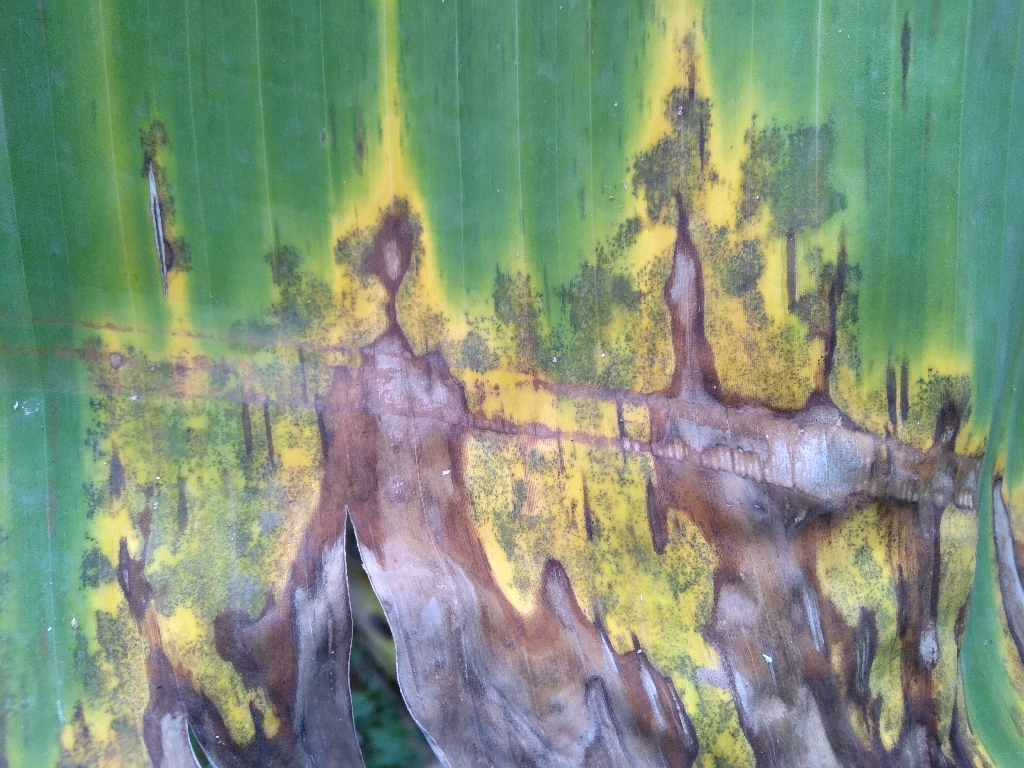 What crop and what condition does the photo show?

banana, black sigatoka
